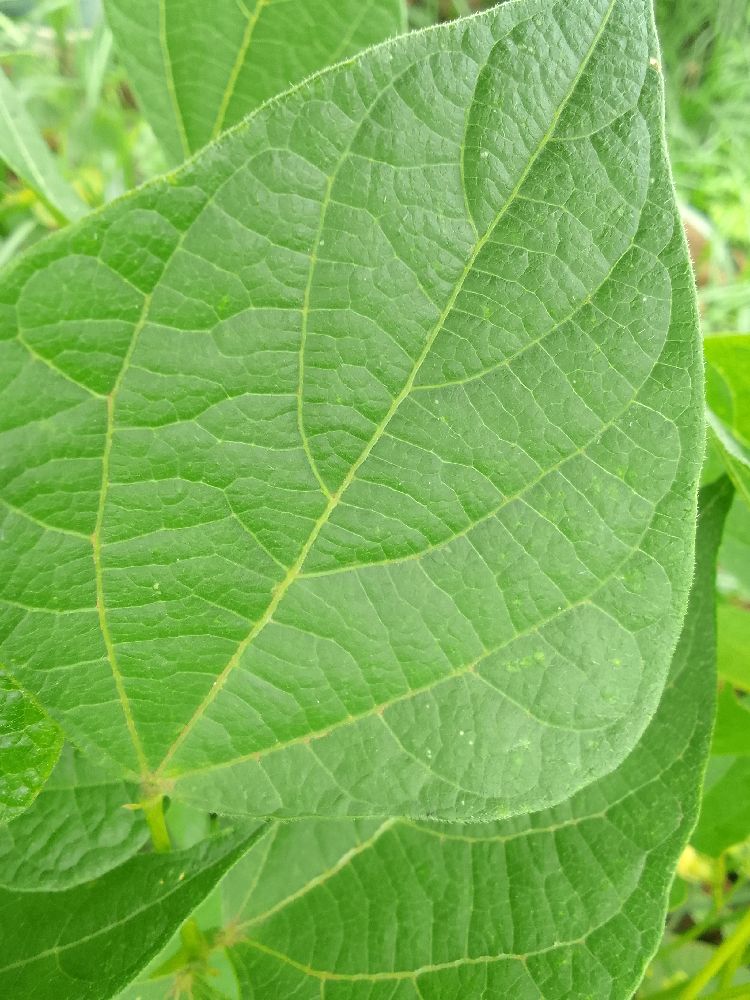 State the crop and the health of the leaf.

common bean, healthy
